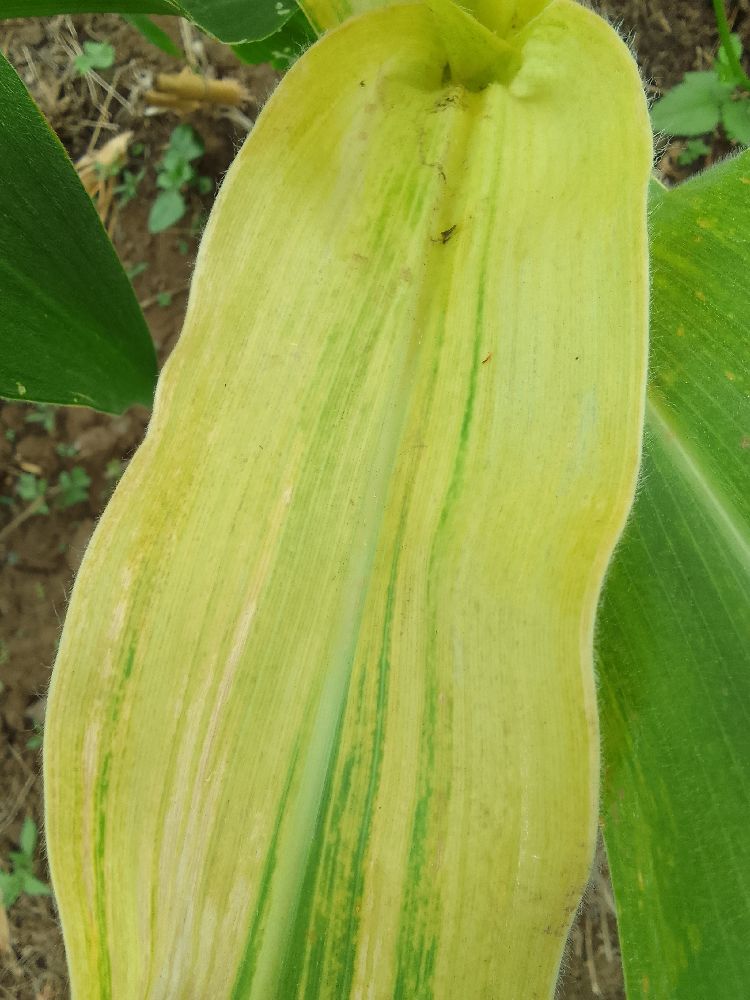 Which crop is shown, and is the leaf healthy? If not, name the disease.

maize, maize lethal necrosis
